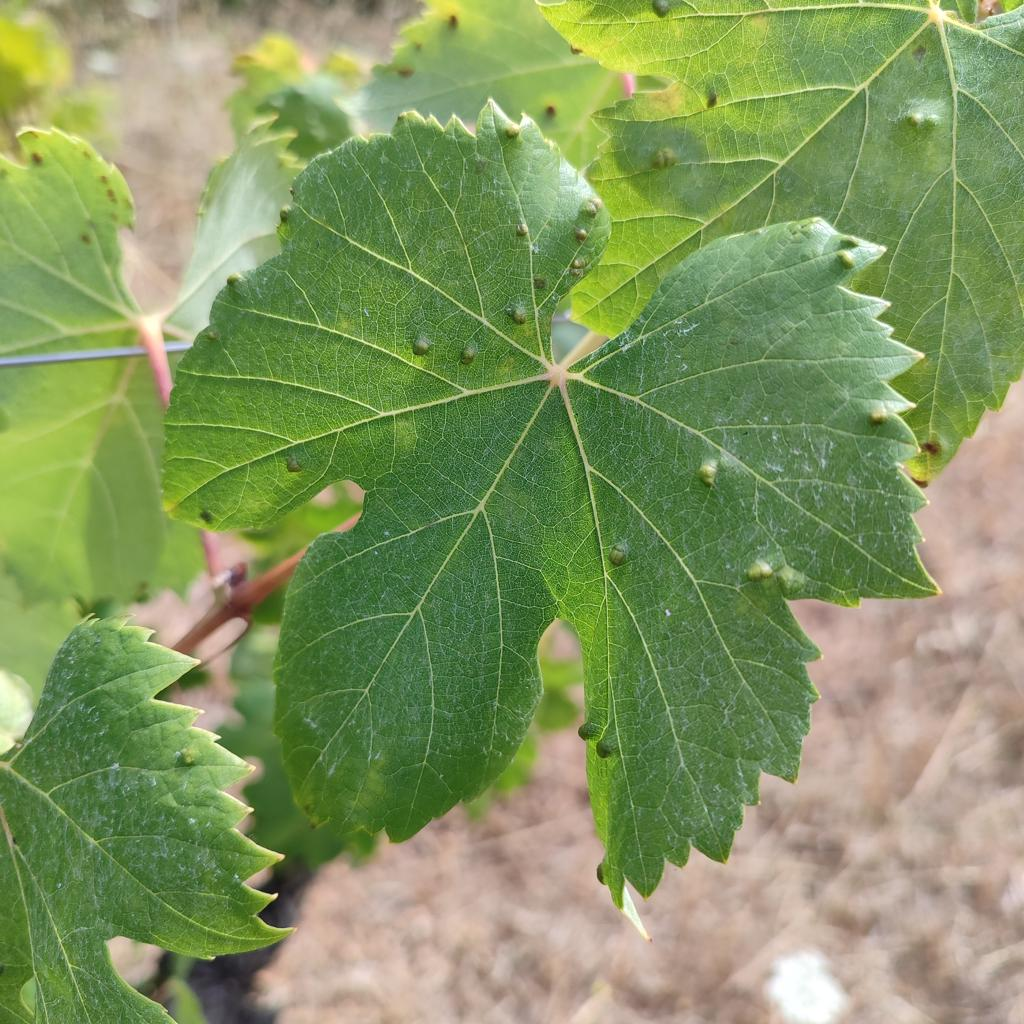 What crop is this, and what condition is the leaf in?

grapevine, erineum mite
